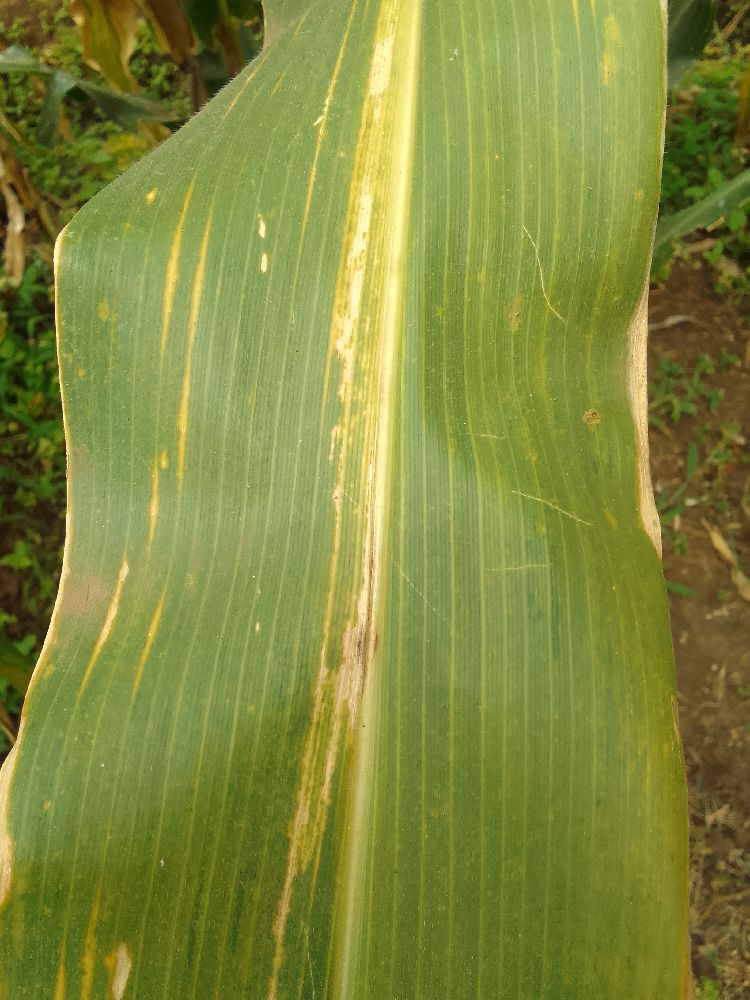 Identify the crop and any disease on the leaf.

maize, maize lethal necrosis
